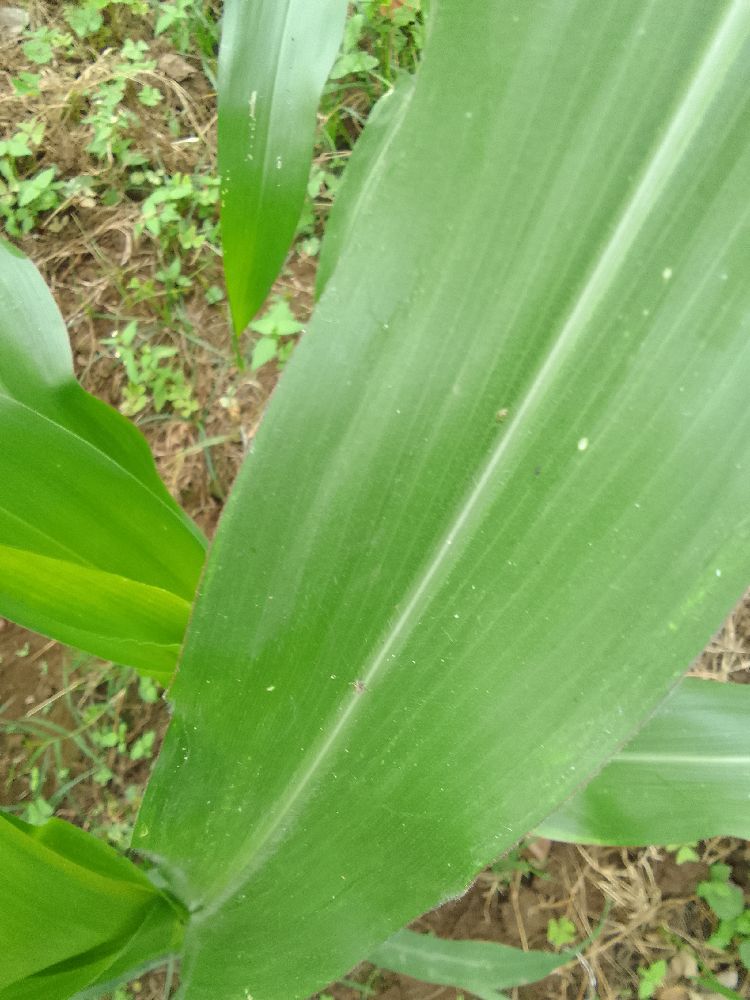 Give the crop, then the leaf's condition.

maize, healthy
